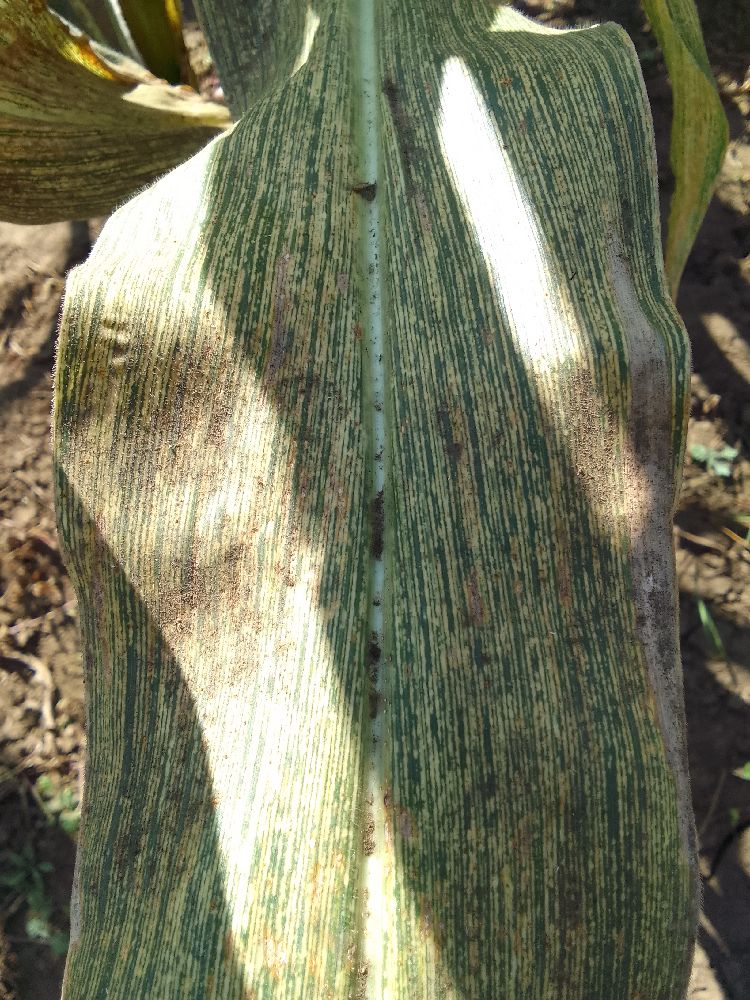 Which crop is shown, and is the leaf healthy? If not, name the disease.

maize, maize streak virus
